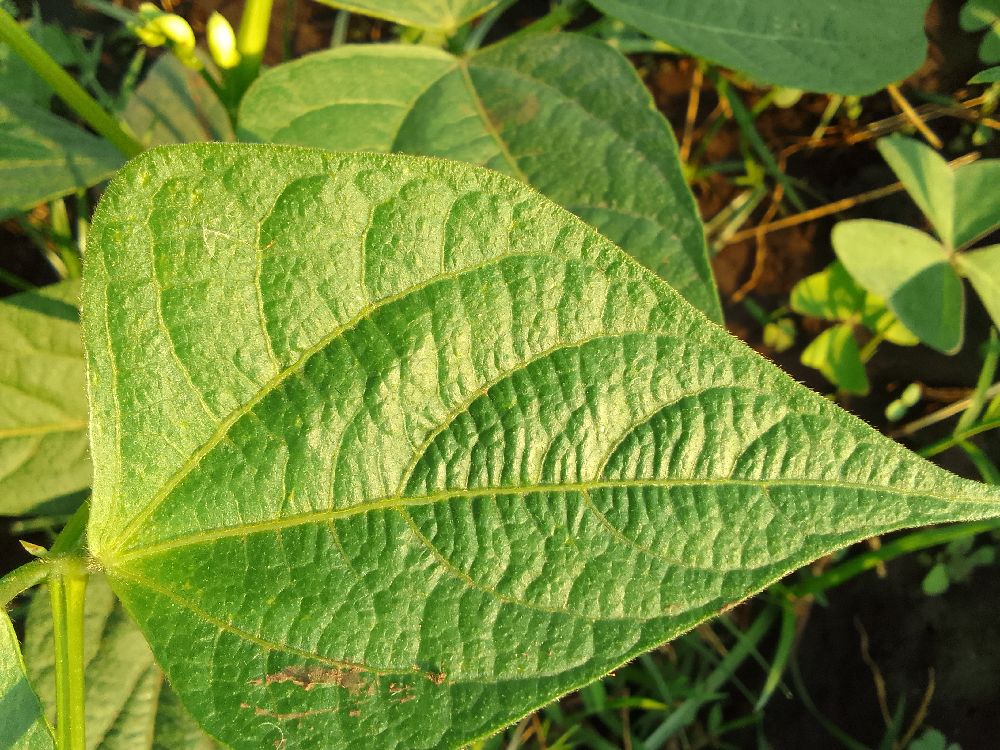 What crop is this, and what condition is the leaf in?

common bean, healthy
